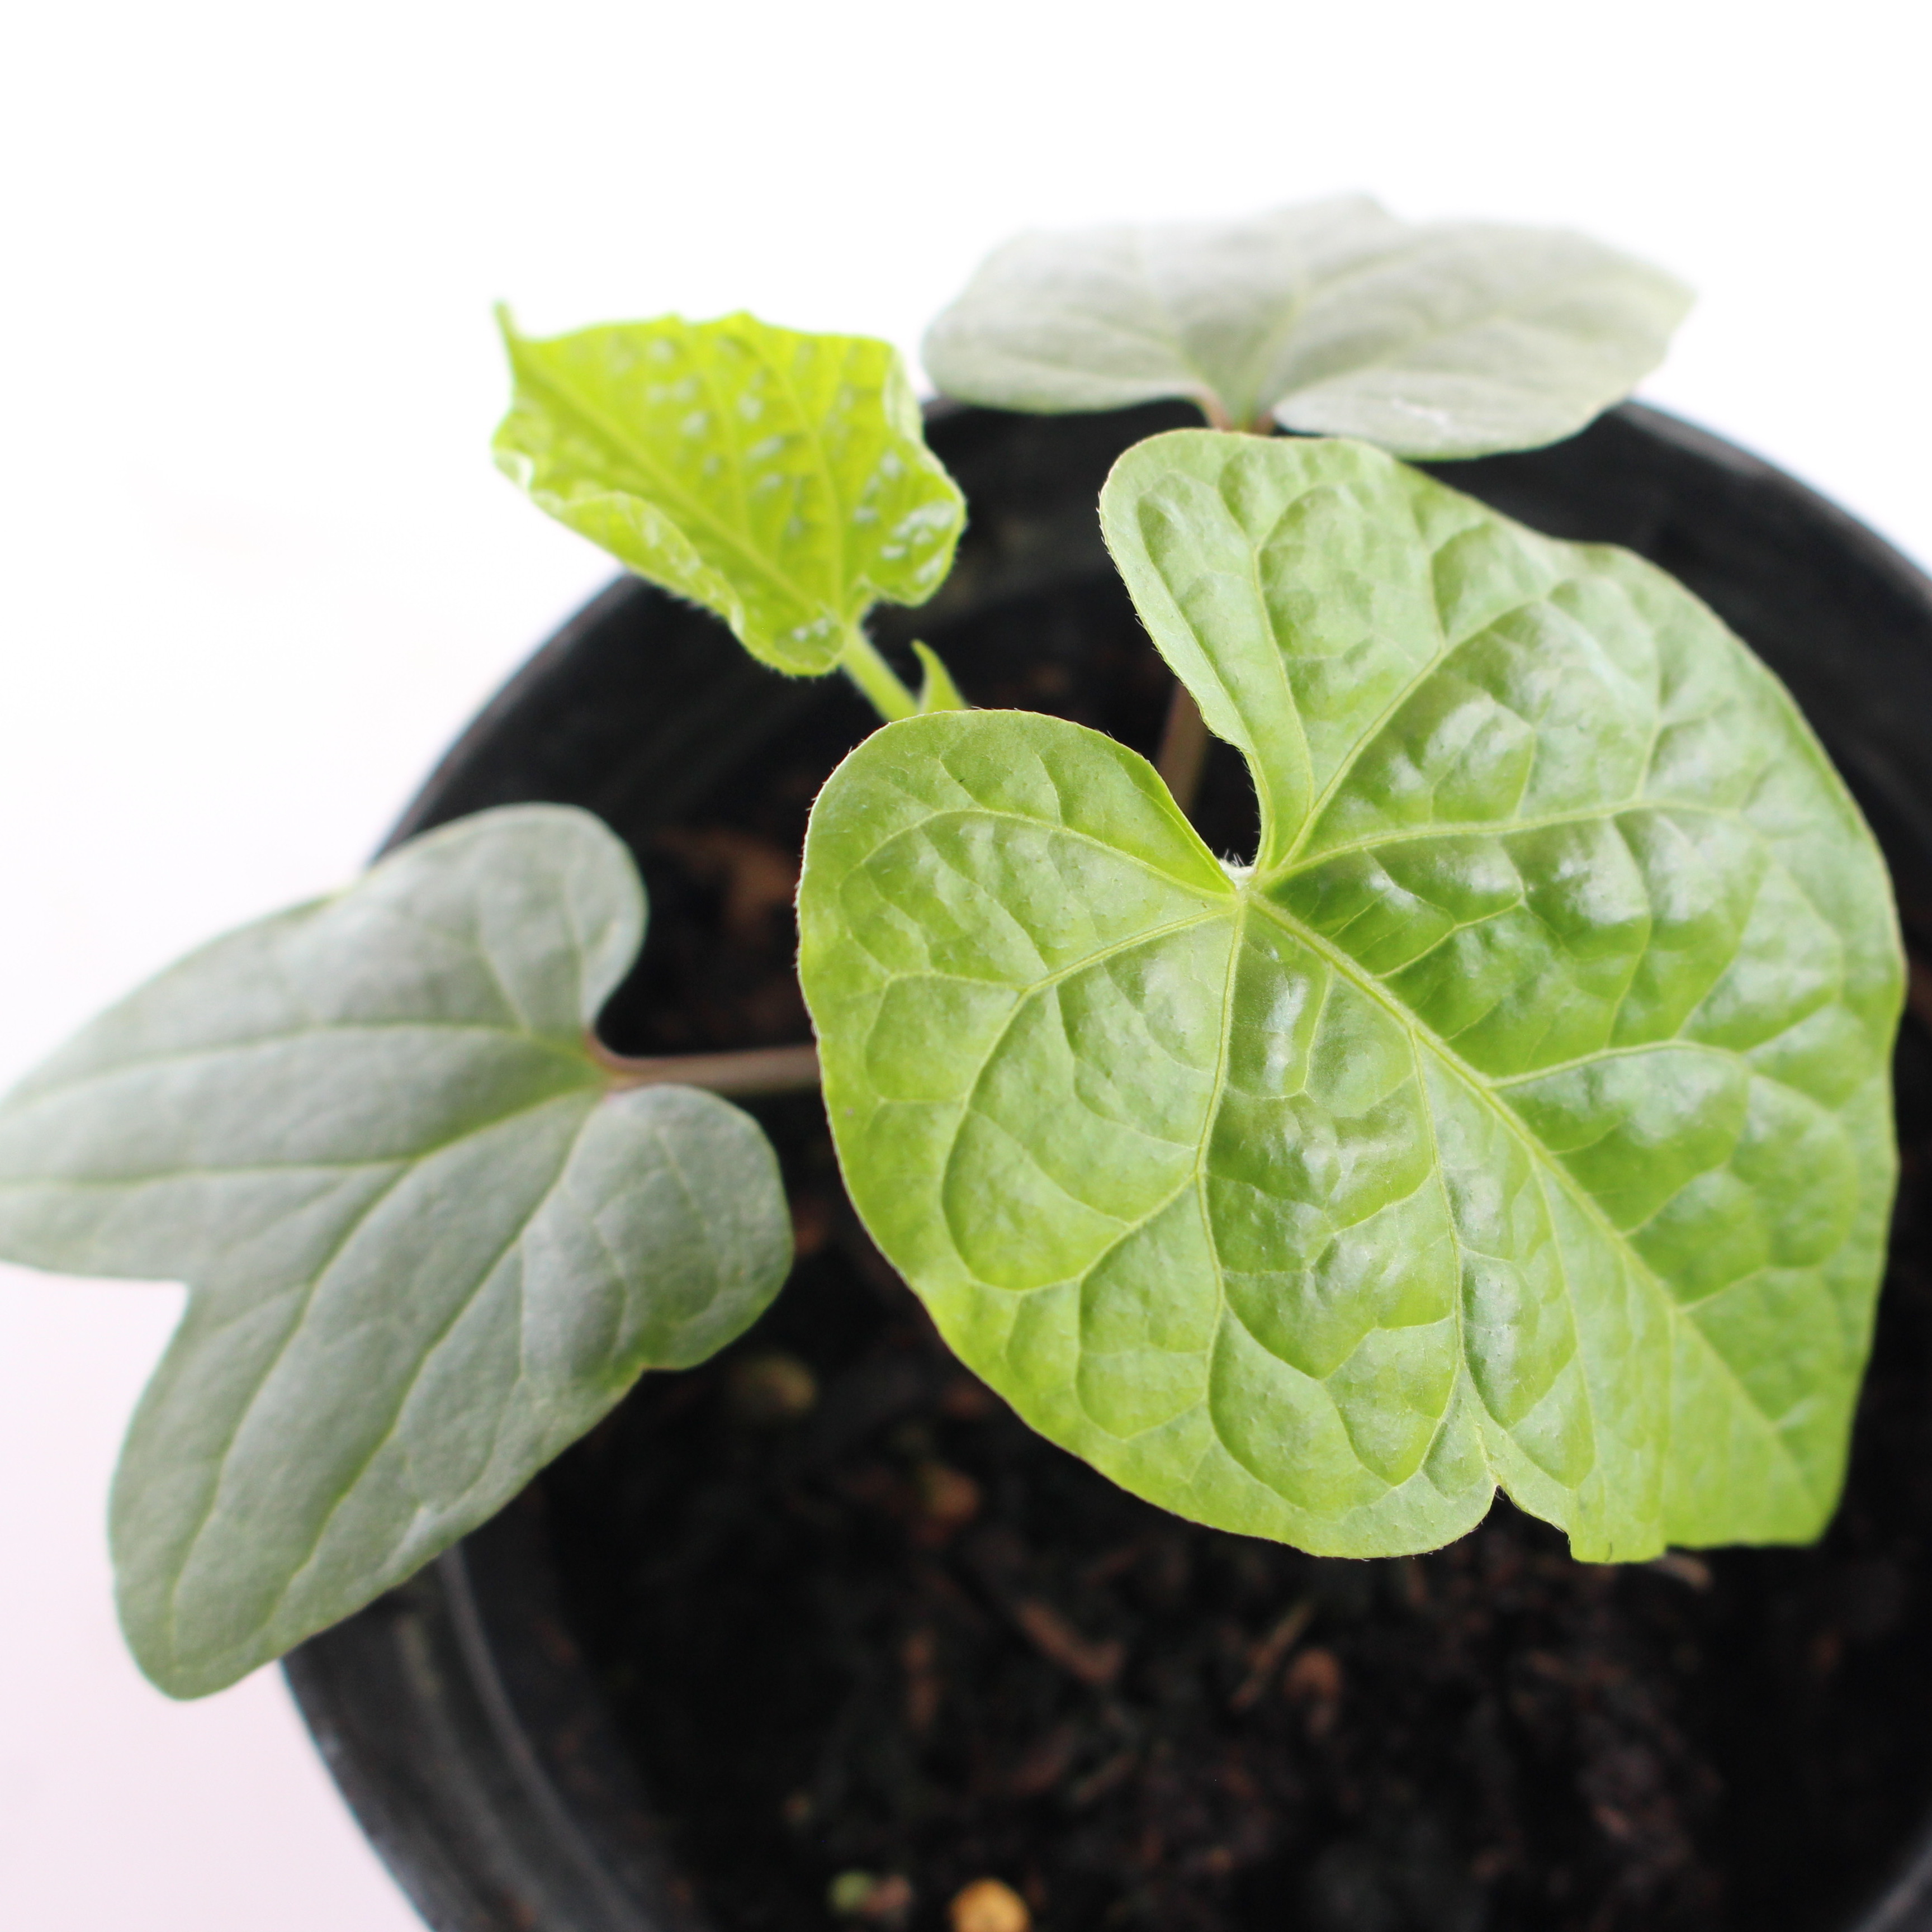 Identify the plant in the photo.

Convolvulus arvensis
